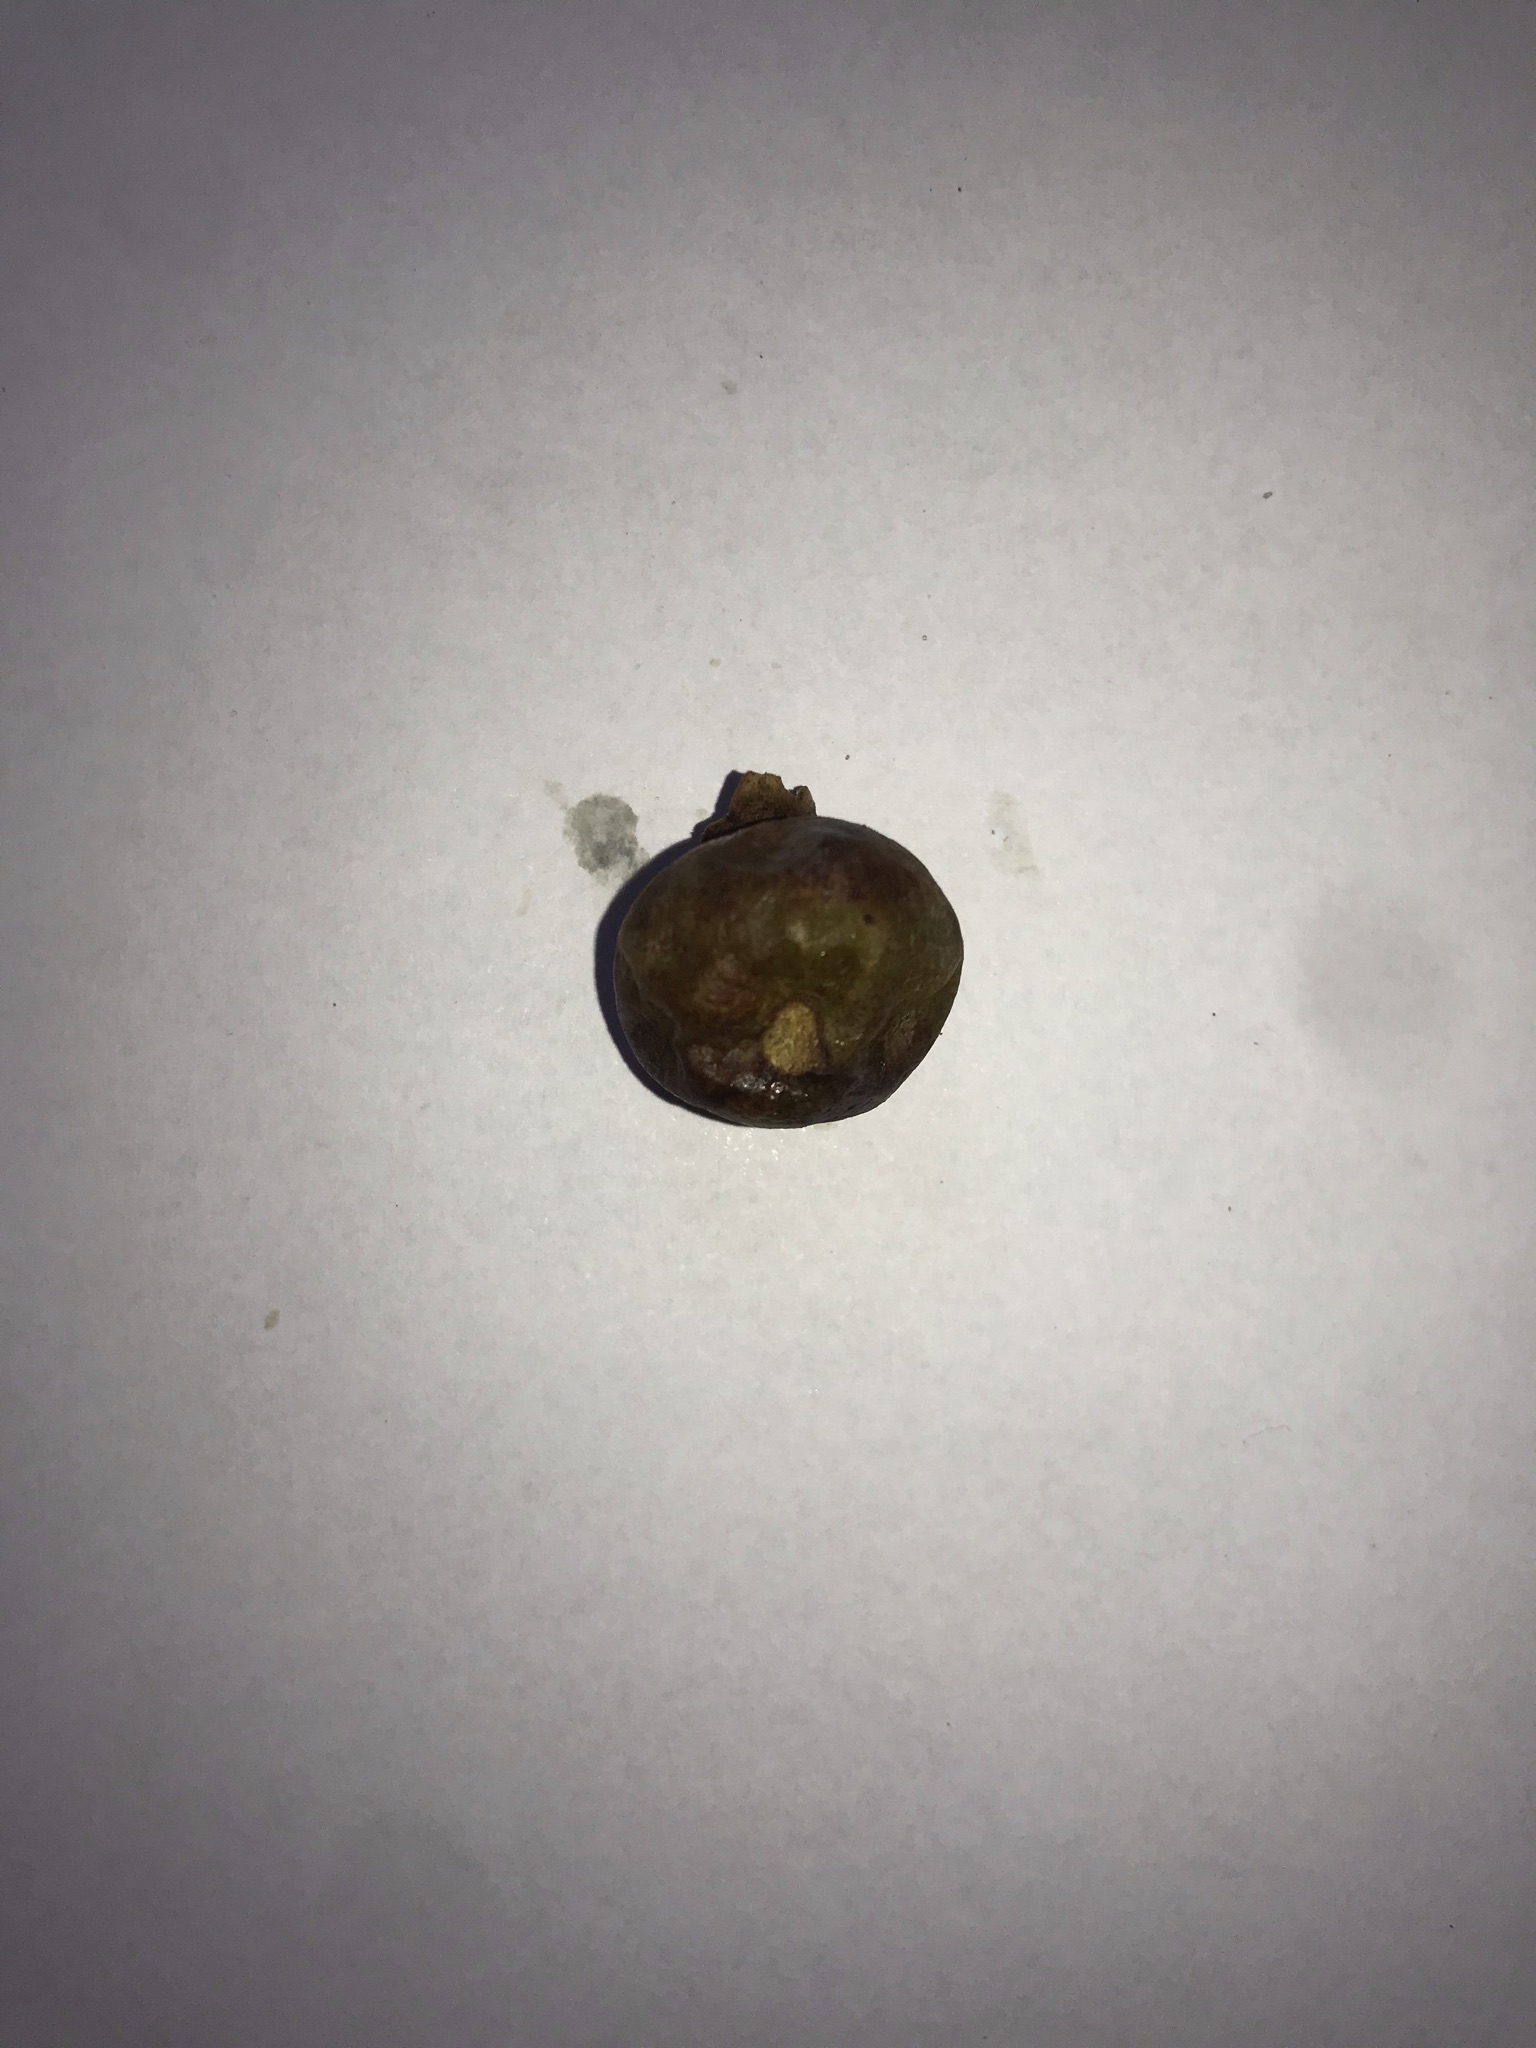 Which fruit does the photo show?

gabiroba
